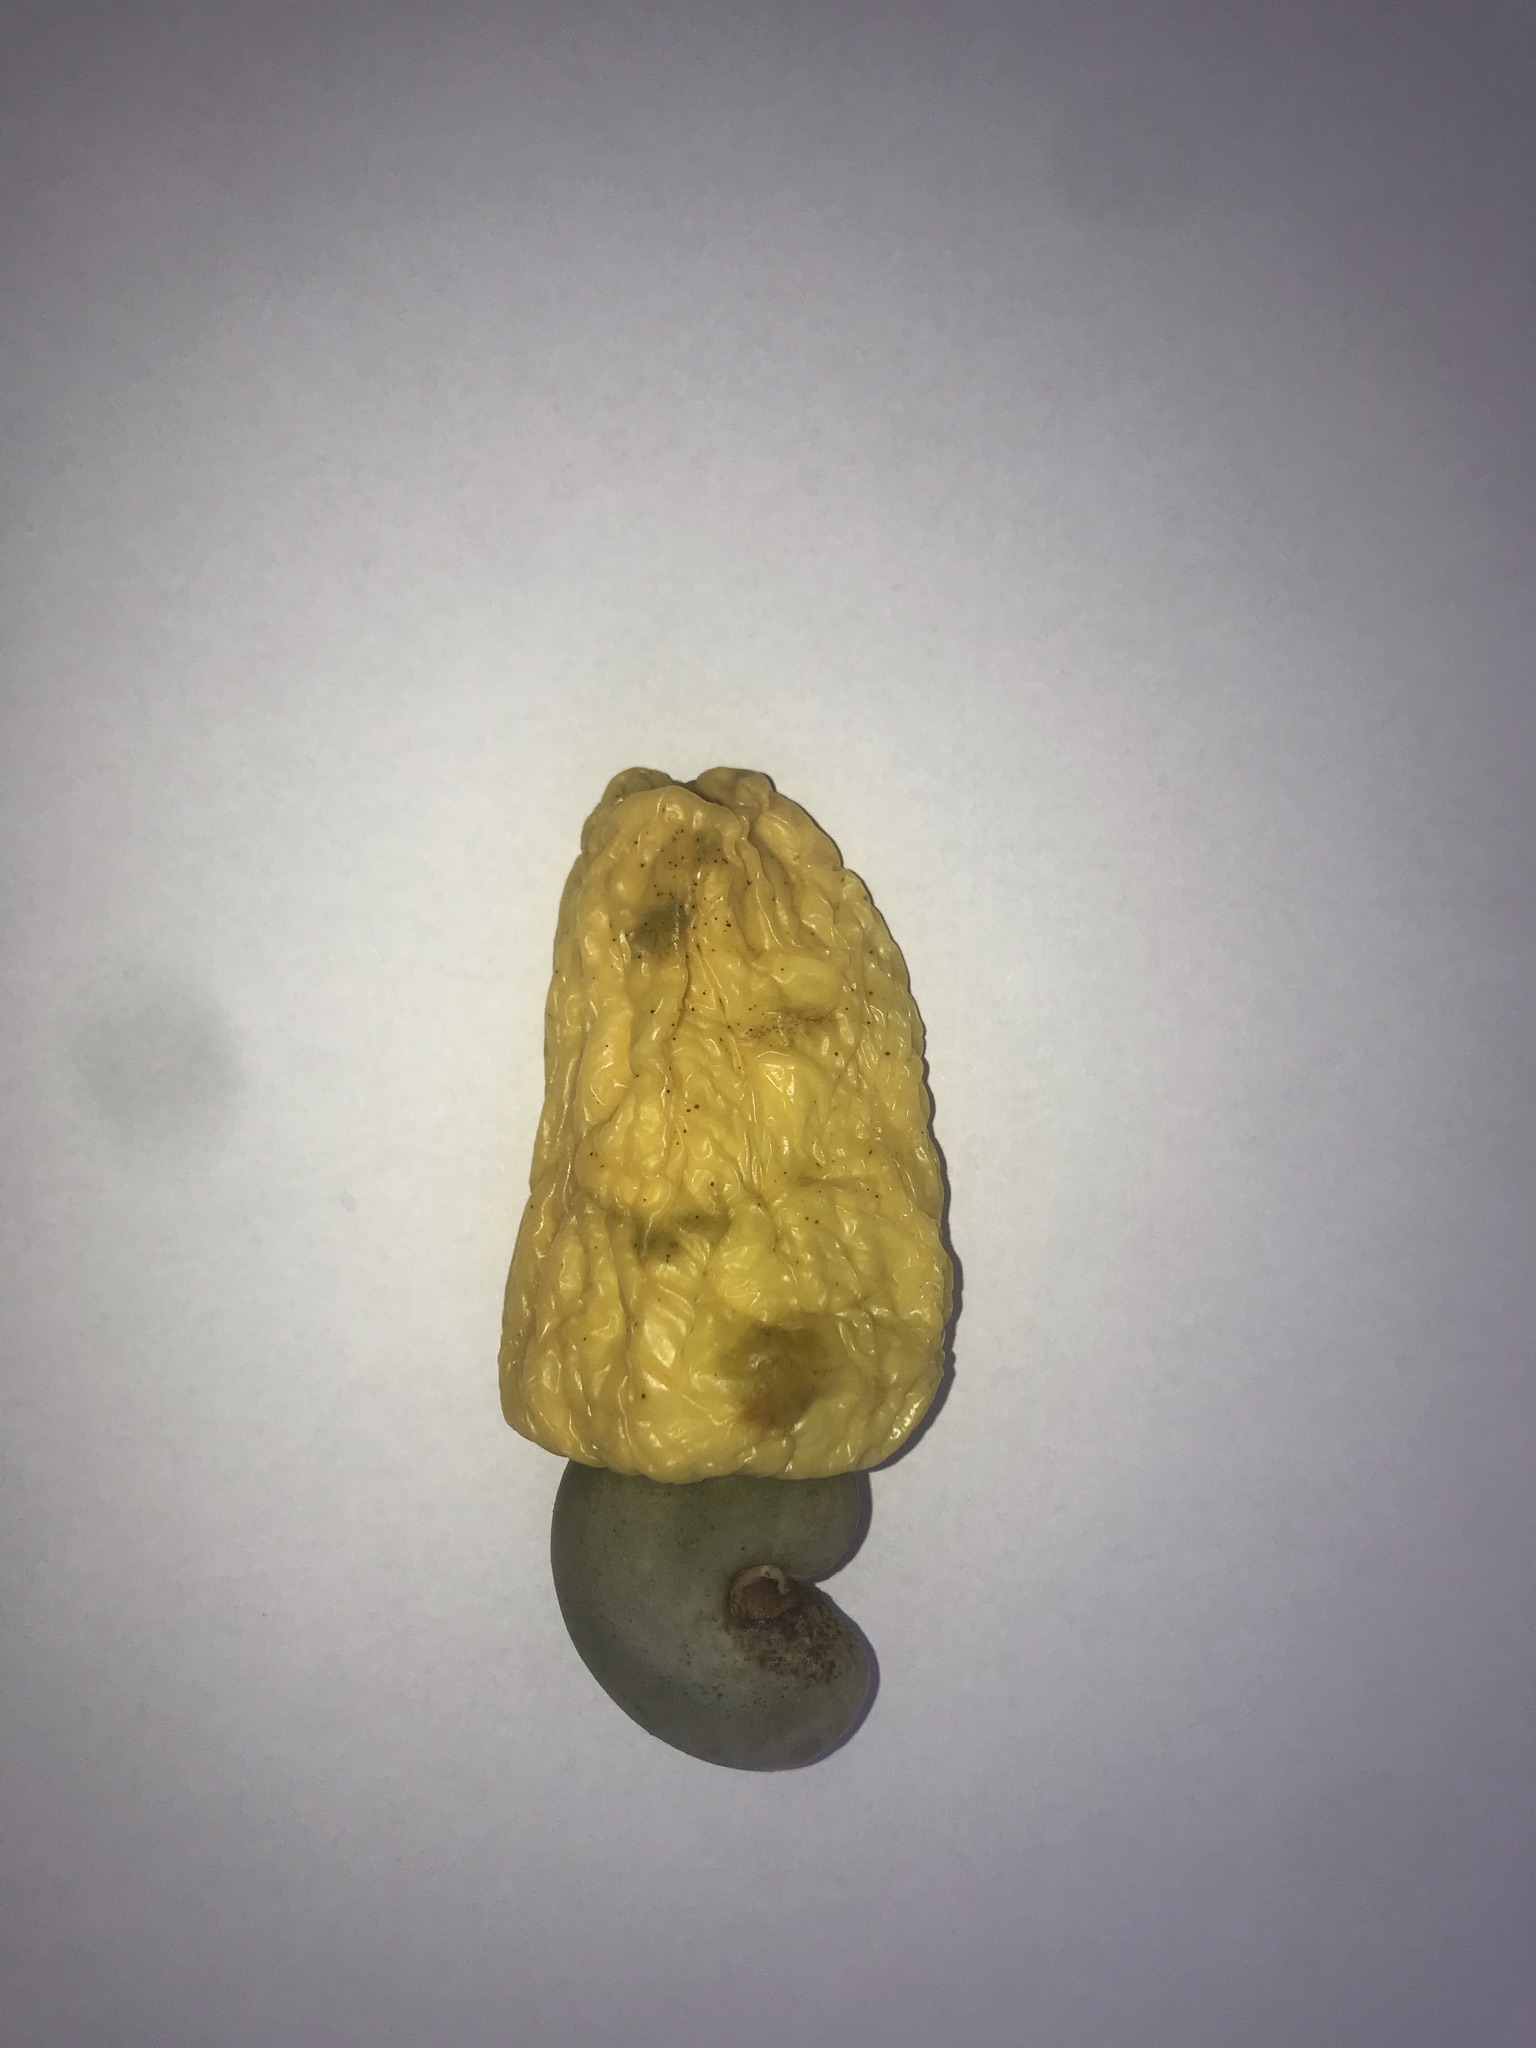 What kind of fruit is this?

caju amarelo
